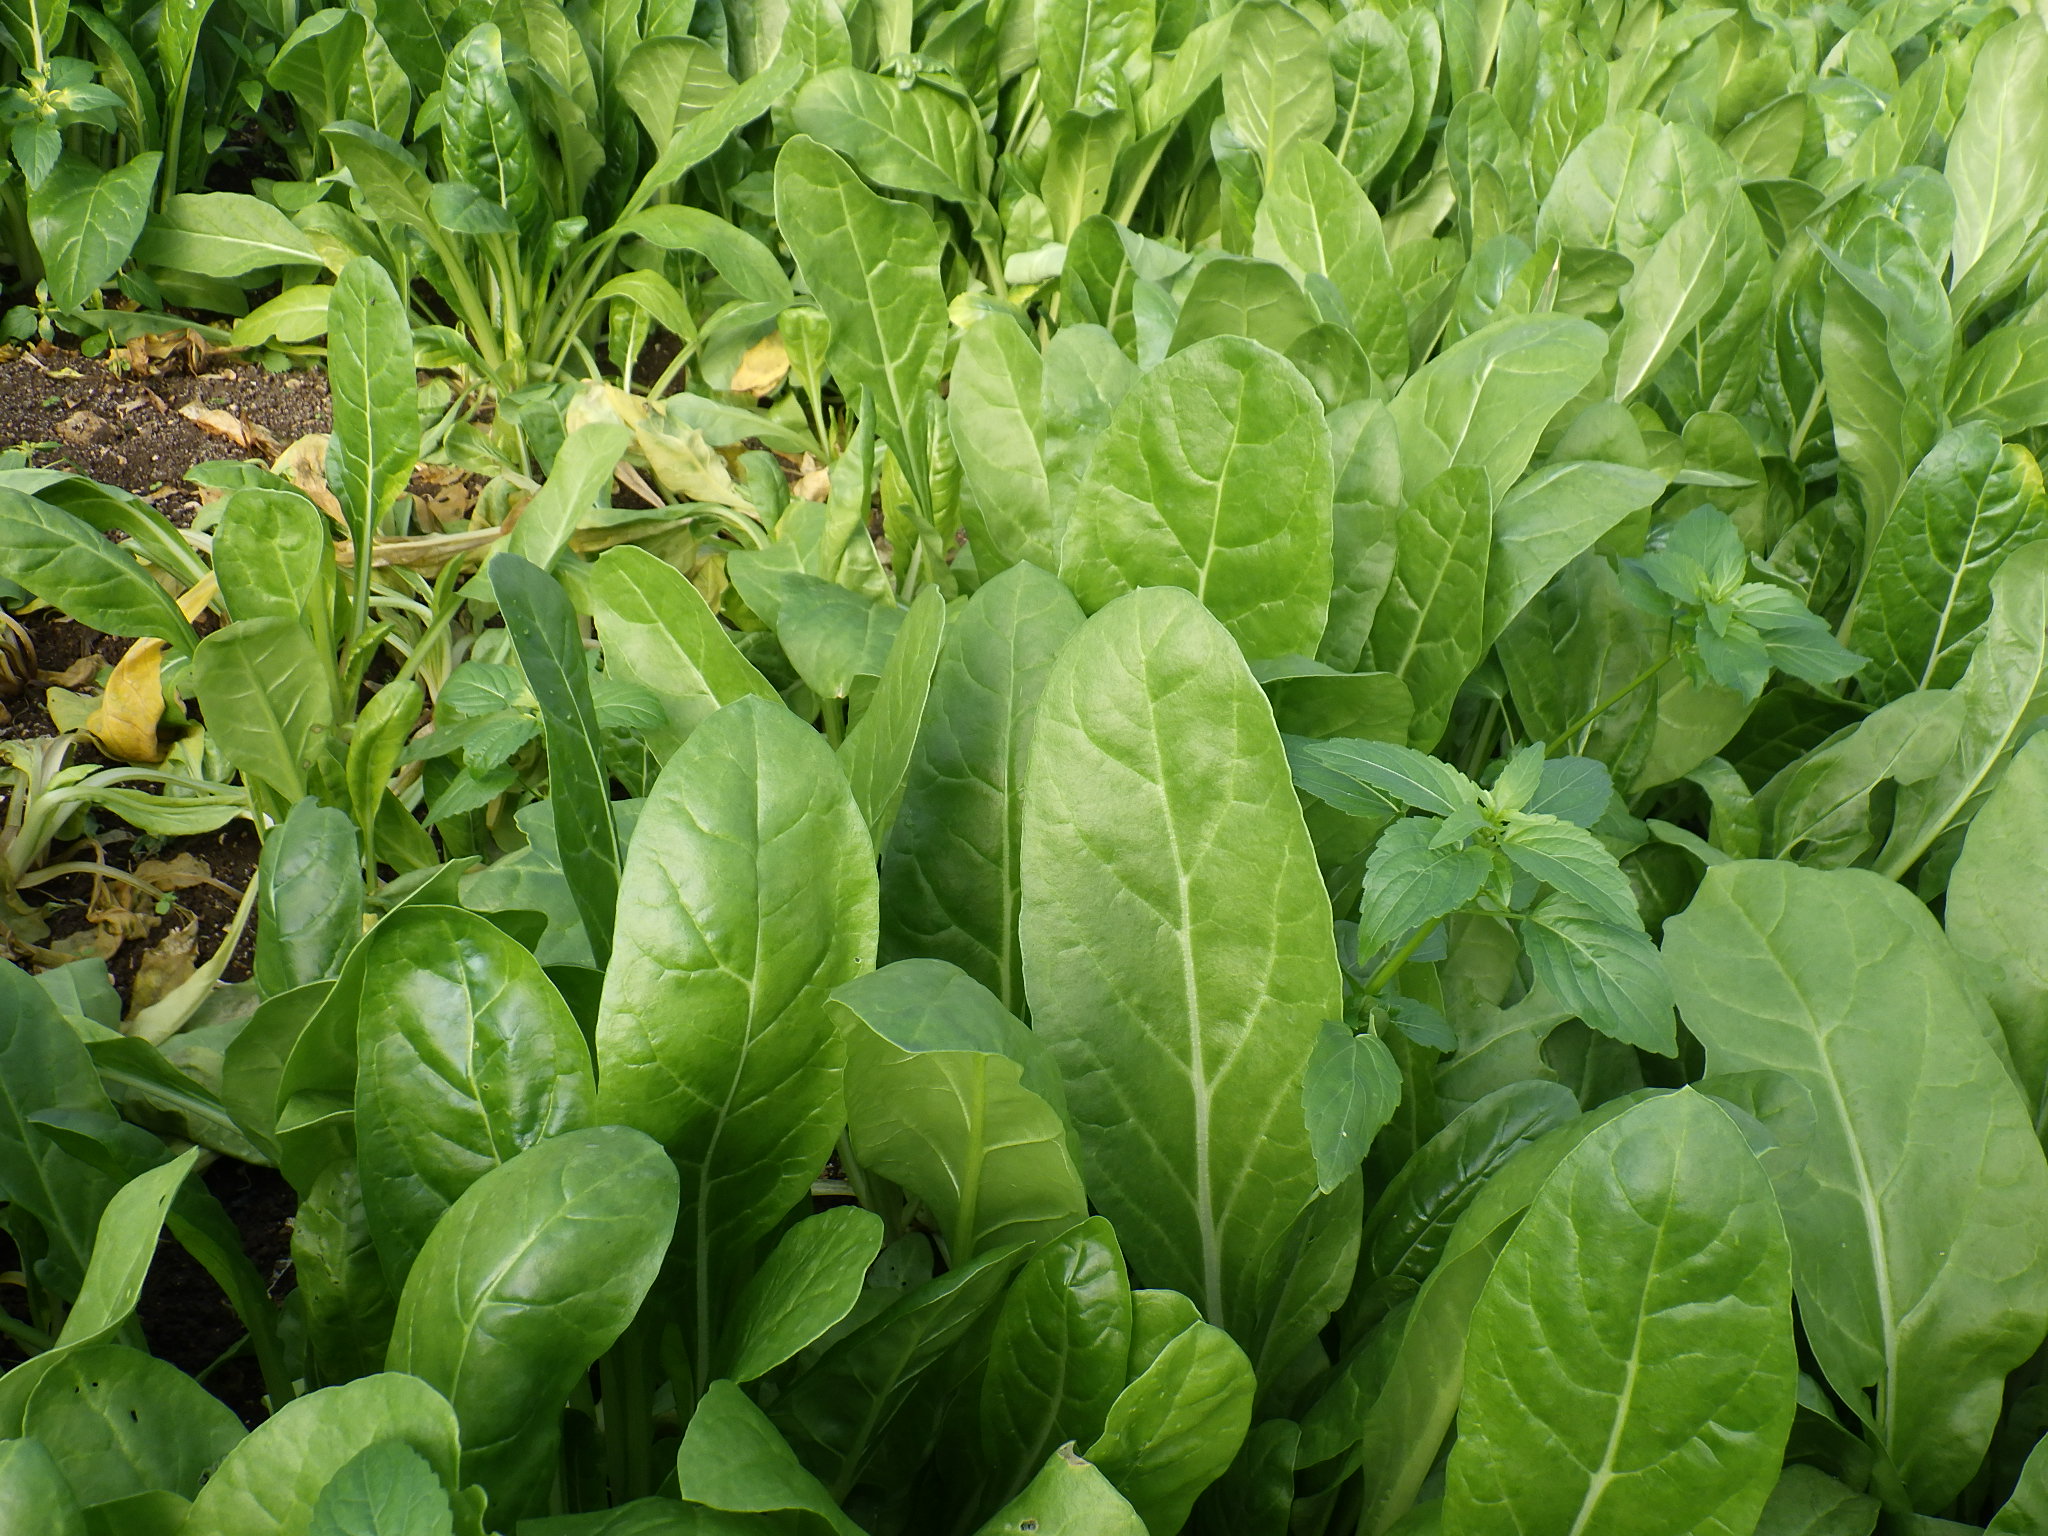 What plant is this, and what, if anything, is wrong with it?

chard, healthy
